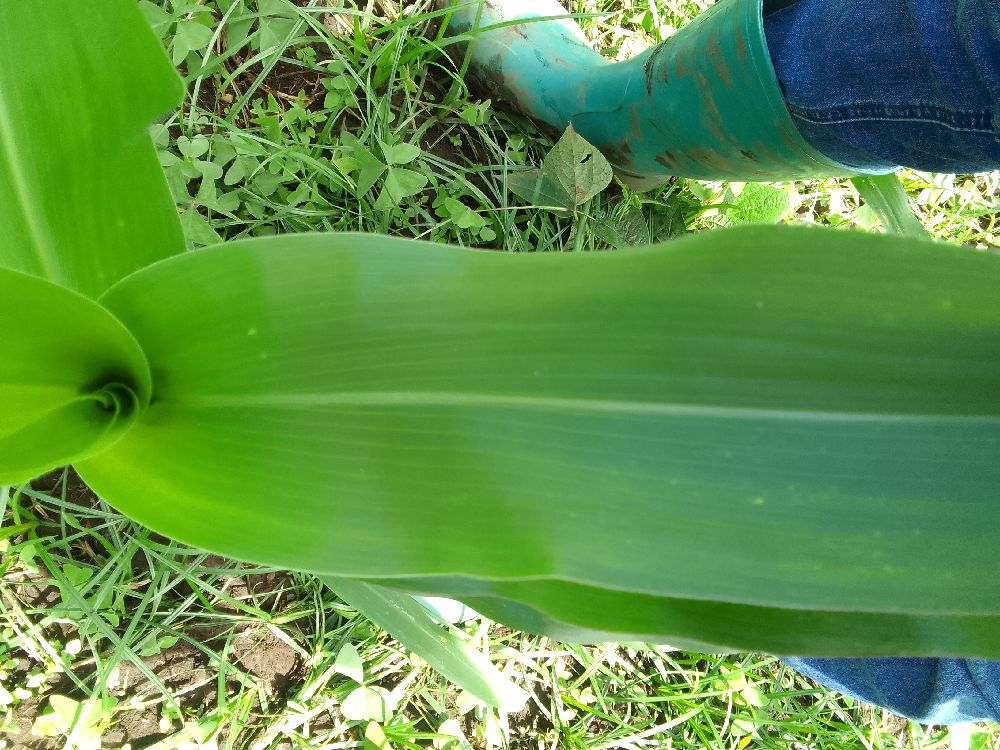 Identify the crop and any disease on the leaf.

maize, healthy
